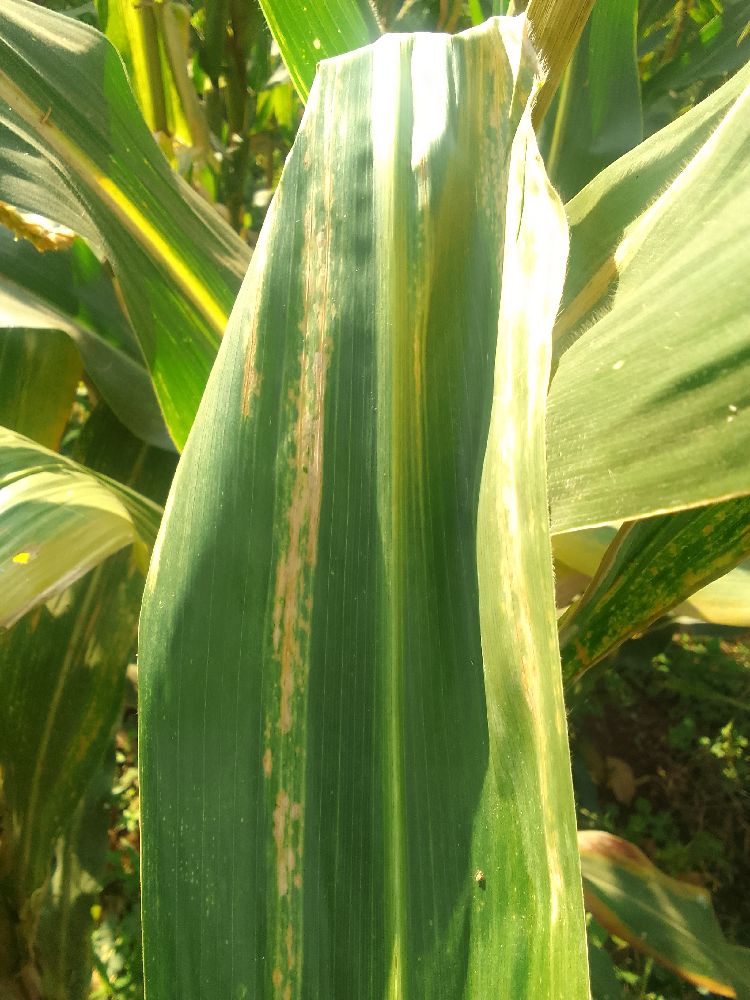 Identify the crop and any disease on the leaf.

maize, maize lethal necrosis
